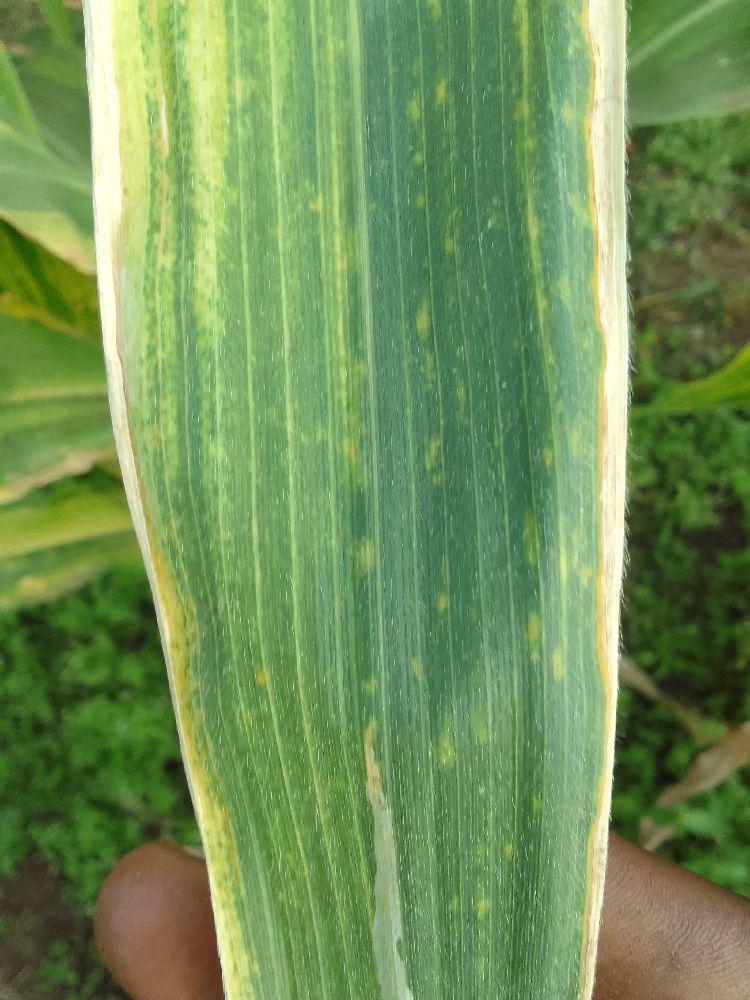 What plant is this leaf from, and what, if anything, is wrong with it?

maize, maize lethal necrosis
